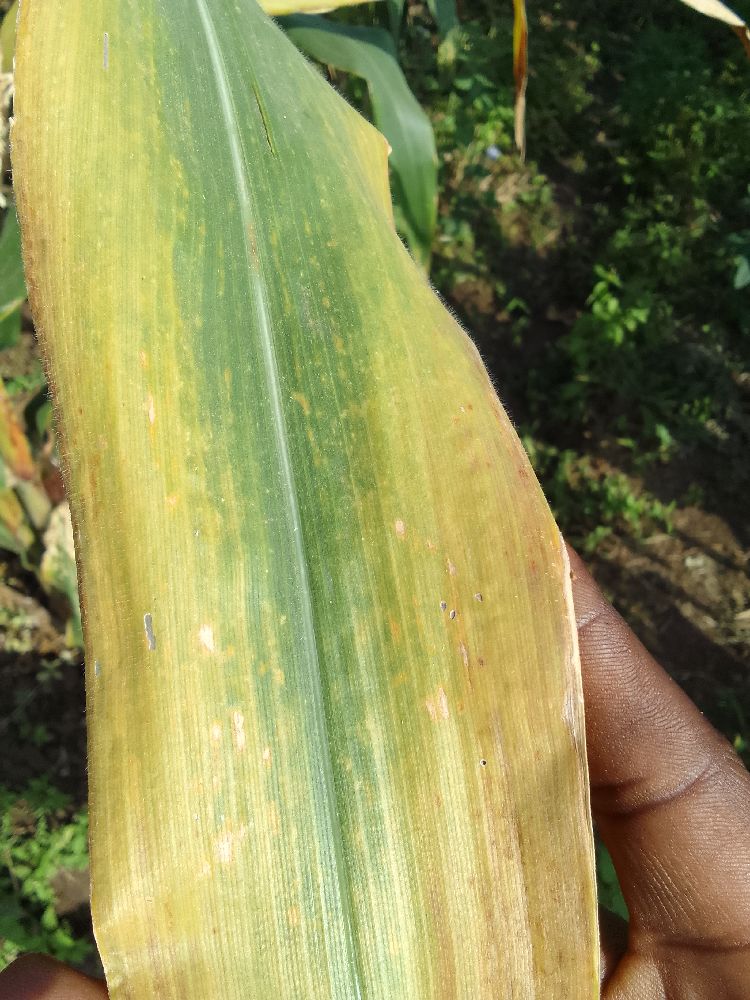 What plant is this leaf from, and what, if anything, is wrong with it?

maize, maize lethal necrosis
